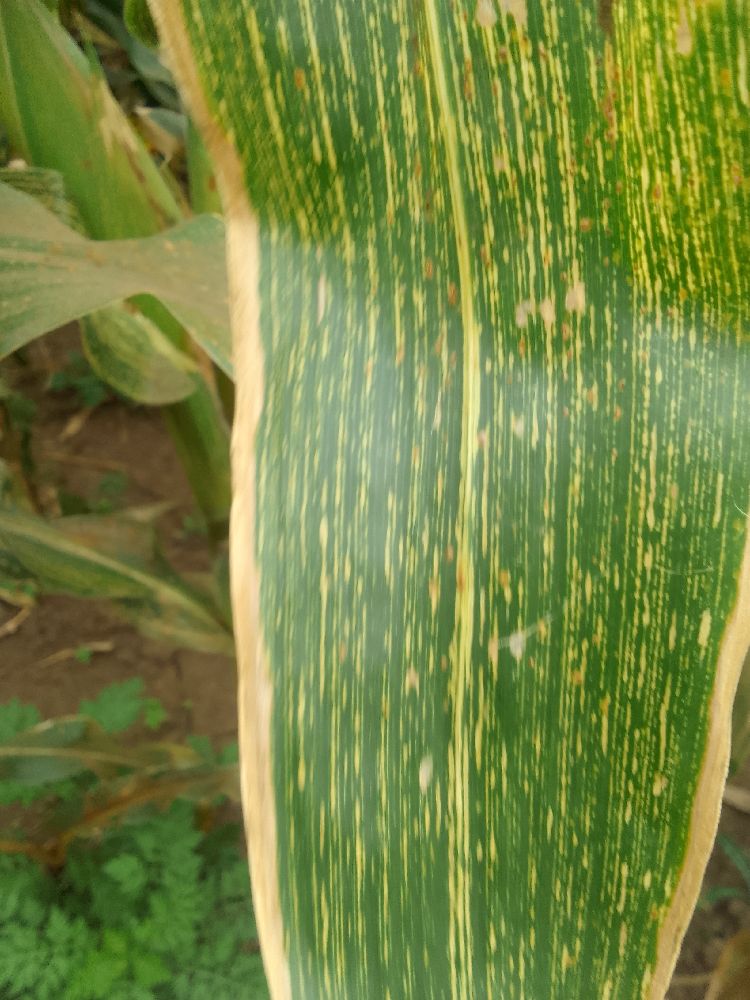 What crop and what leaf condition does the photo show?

maize, maize streak virus
